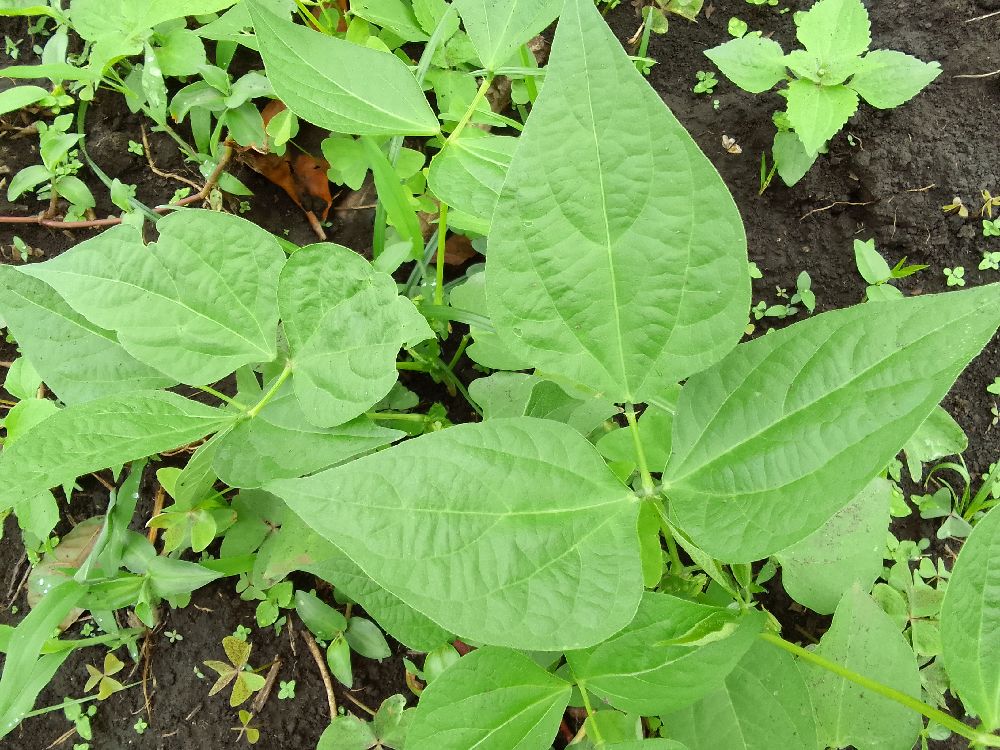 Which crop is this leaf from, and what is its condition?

common bean, healthy
